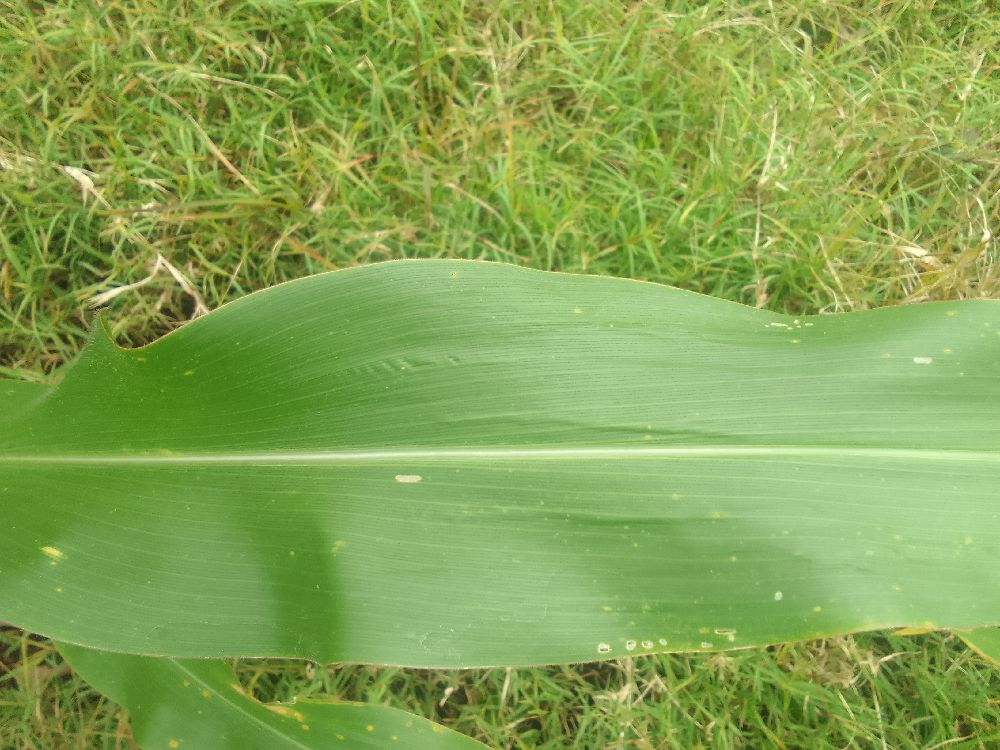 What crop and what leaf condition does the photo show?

maize, healthy
